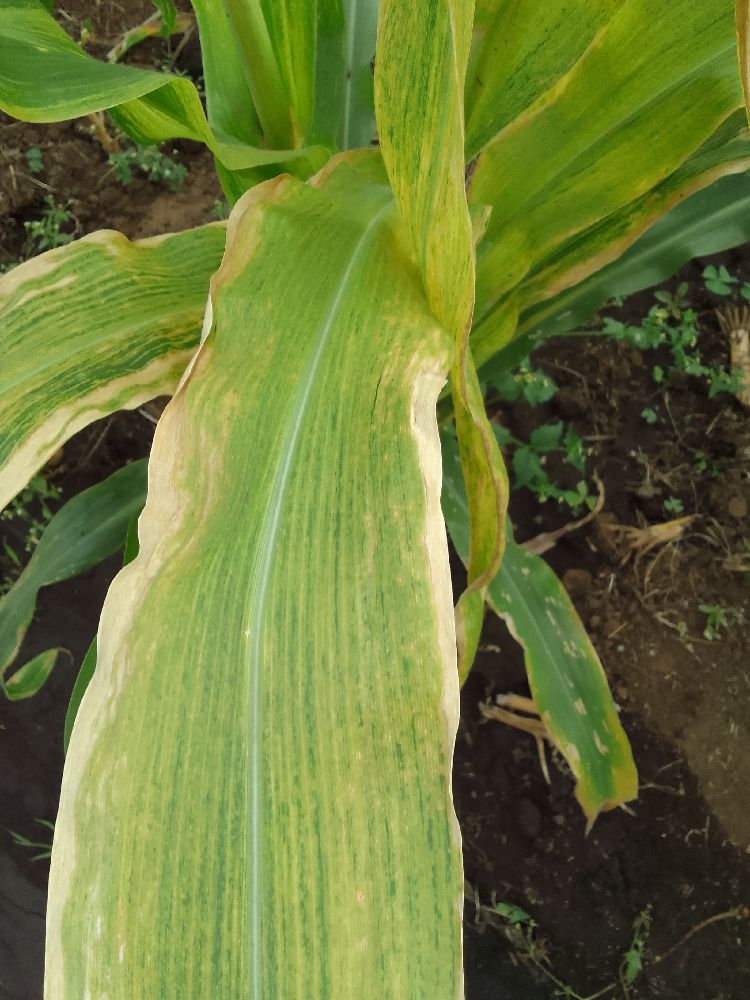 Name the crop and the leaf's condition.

maize, maize lethal necrosis
